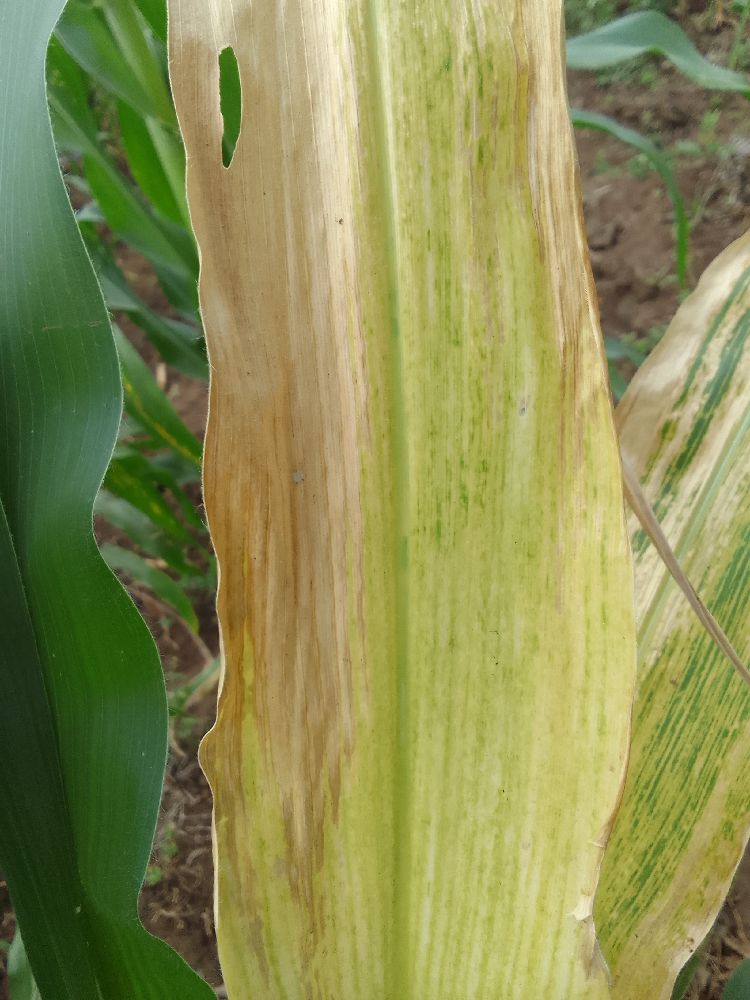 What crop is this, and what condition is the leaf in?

maize, maize lethal necrosis
